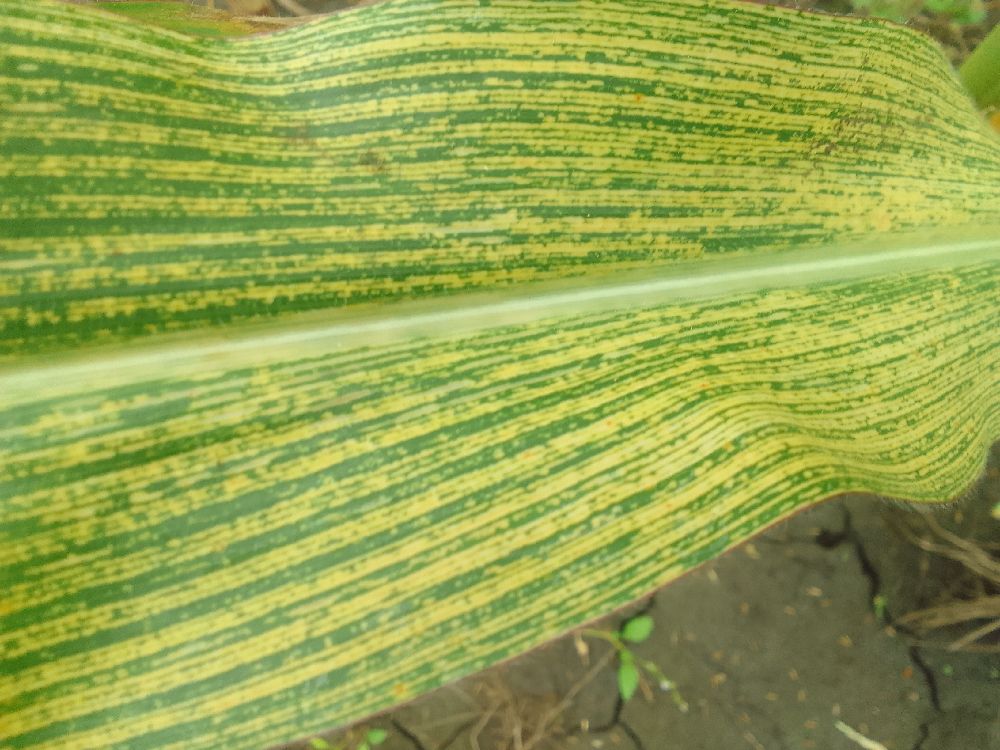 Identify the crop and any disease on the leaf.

maize, maize streak virus
